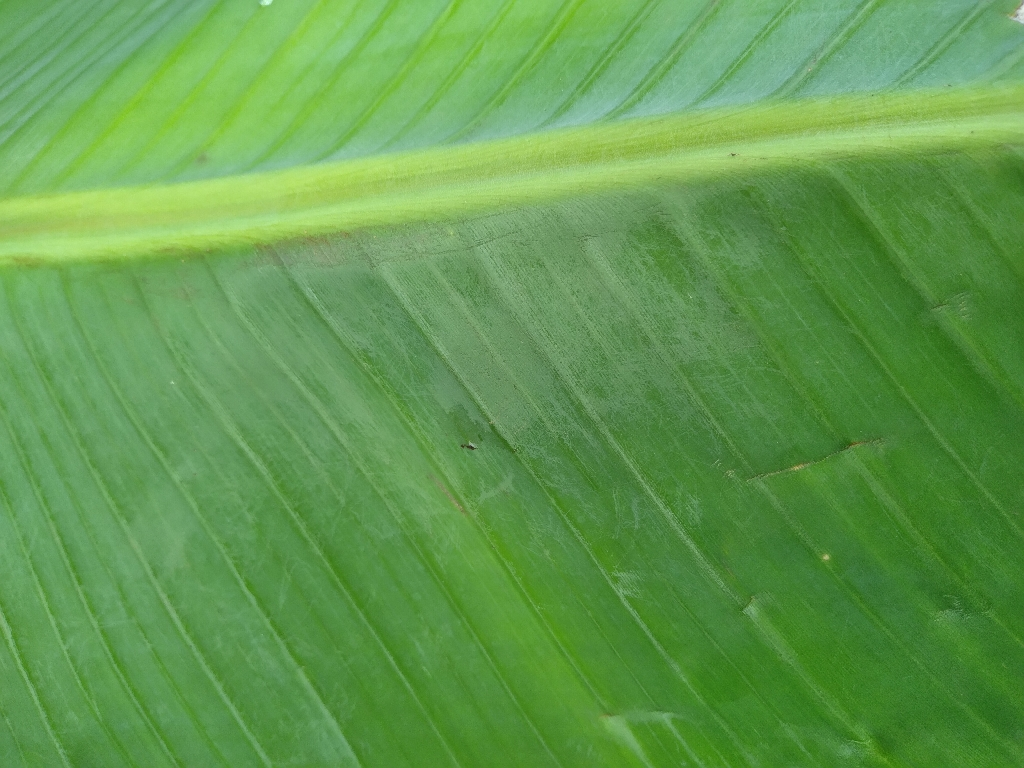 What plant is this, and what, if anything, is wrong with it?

banana, healthy
